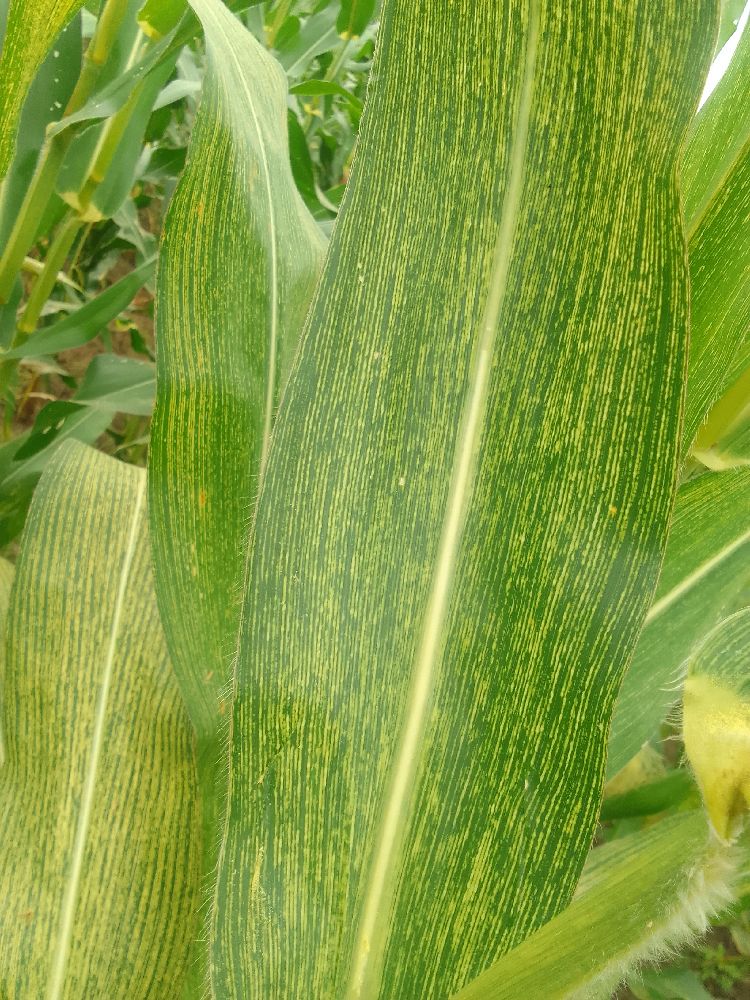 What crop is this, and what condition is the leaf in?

maize, maize streak virus
